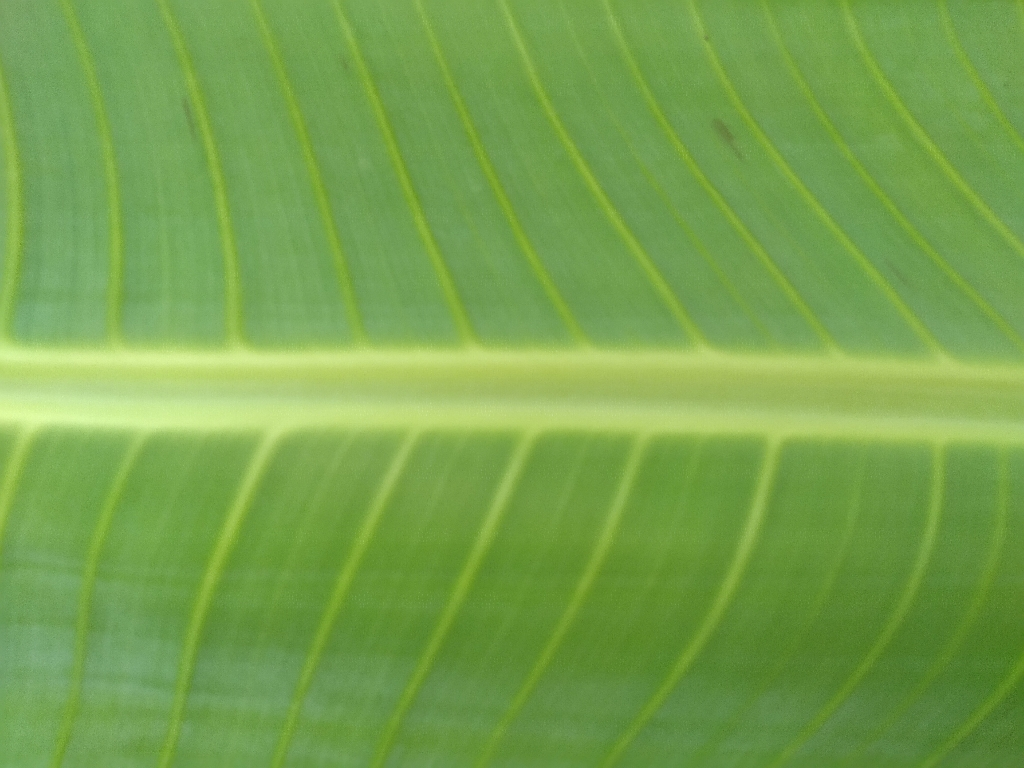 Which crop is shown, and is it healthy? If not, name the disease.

banana, healthy
